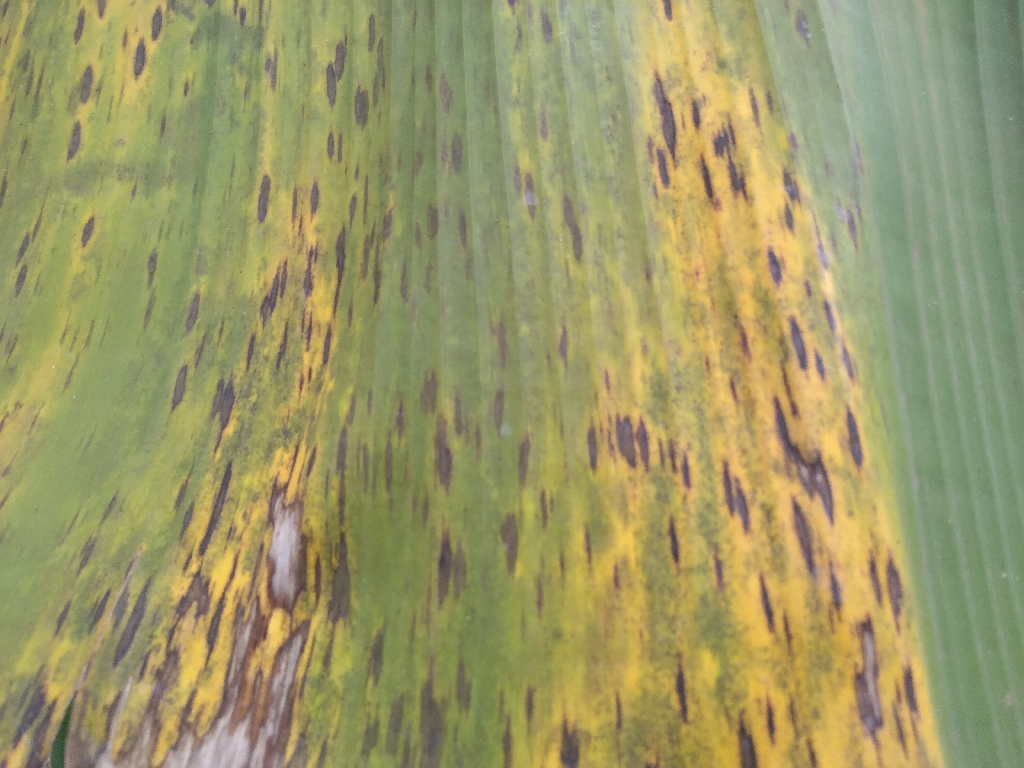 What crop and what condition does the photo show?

banana, black sigatoka
